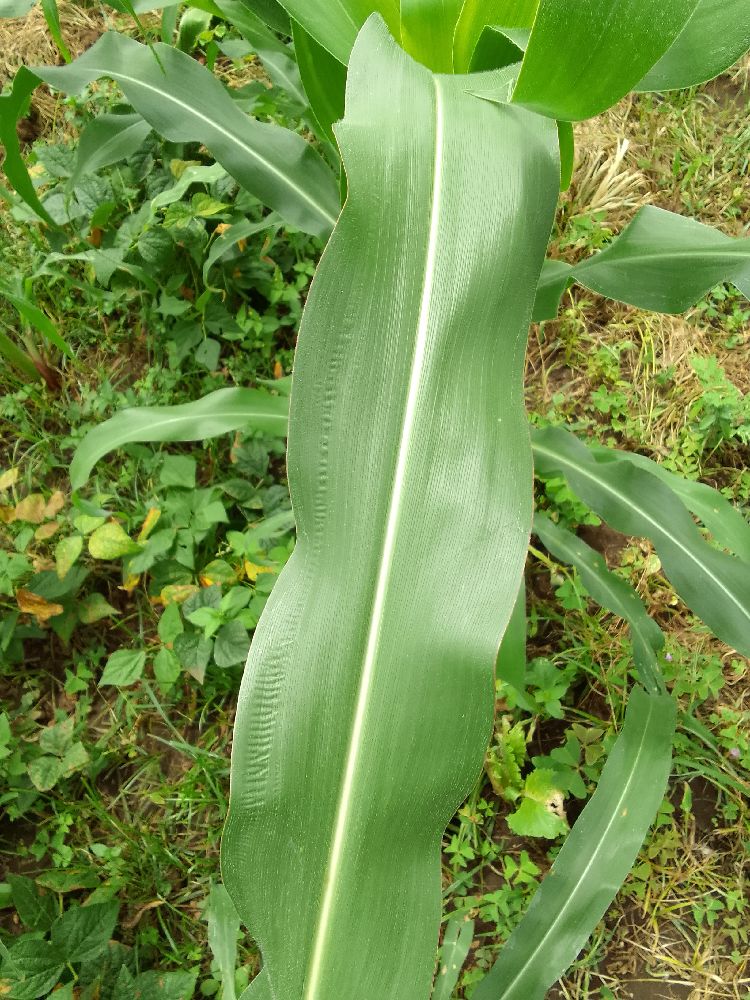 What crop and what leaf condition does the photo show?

maize, healthy
